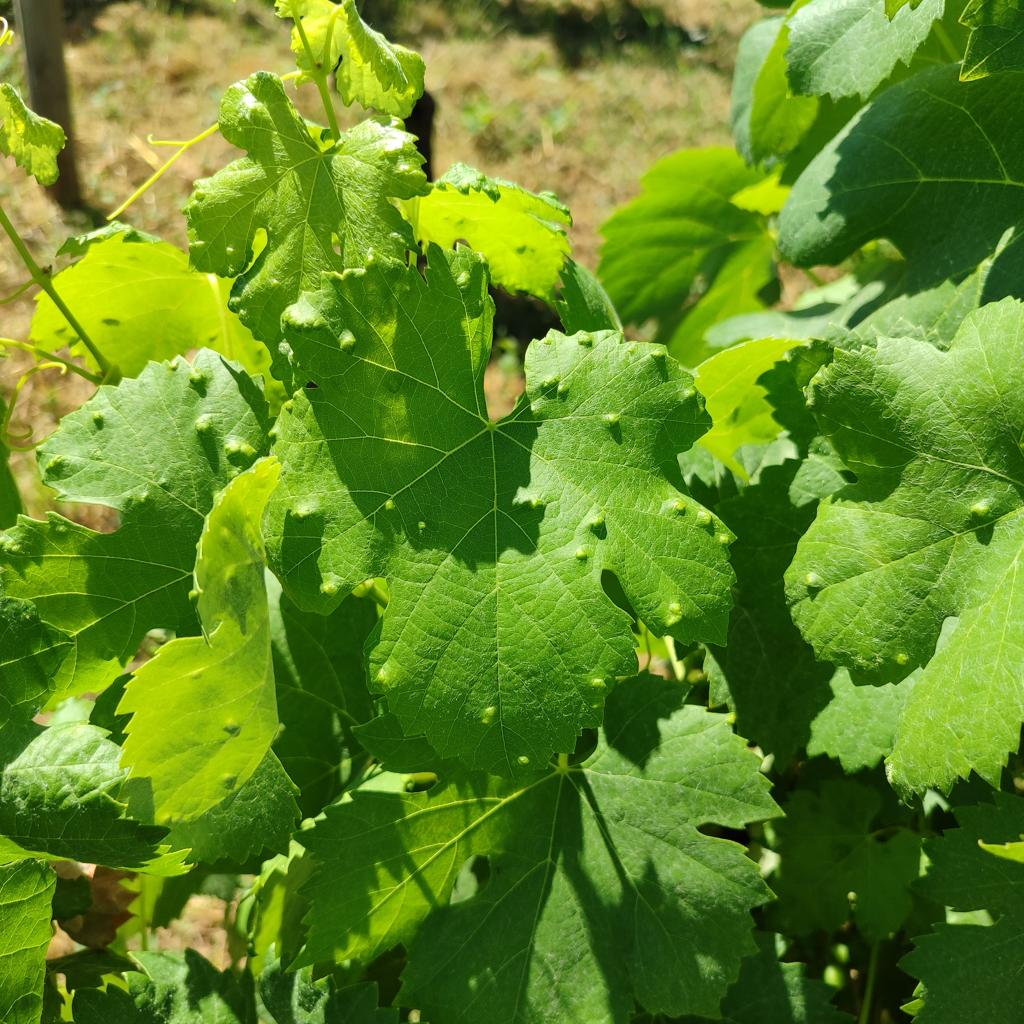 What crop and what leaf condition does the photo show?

grapevine, erineum mite
